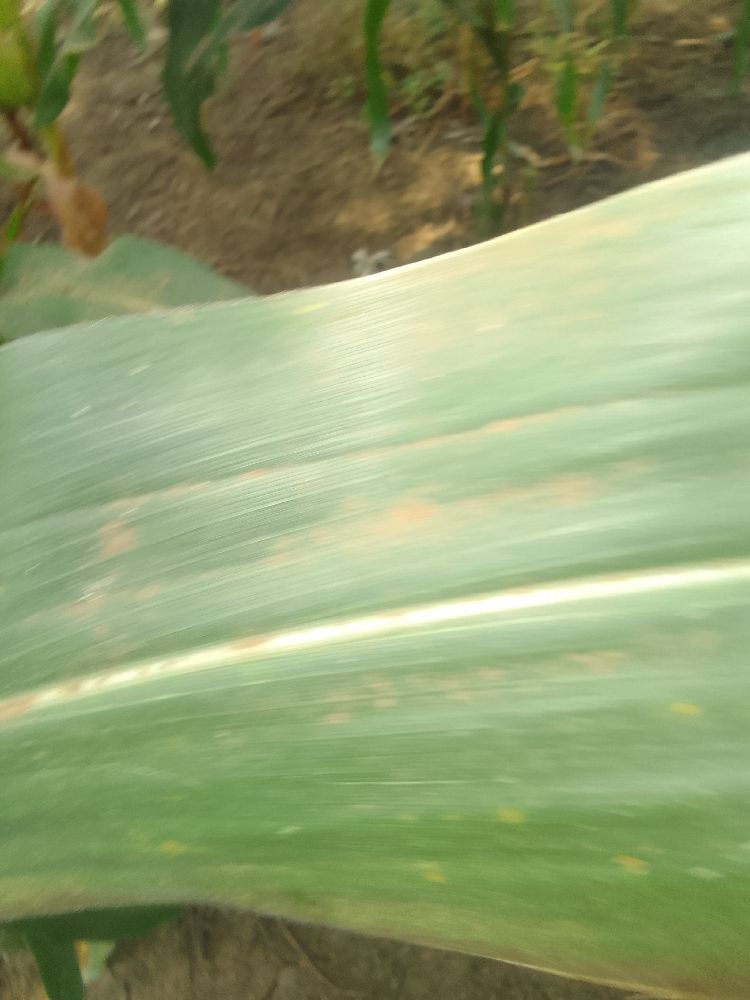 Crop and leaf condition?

maize, healthy
